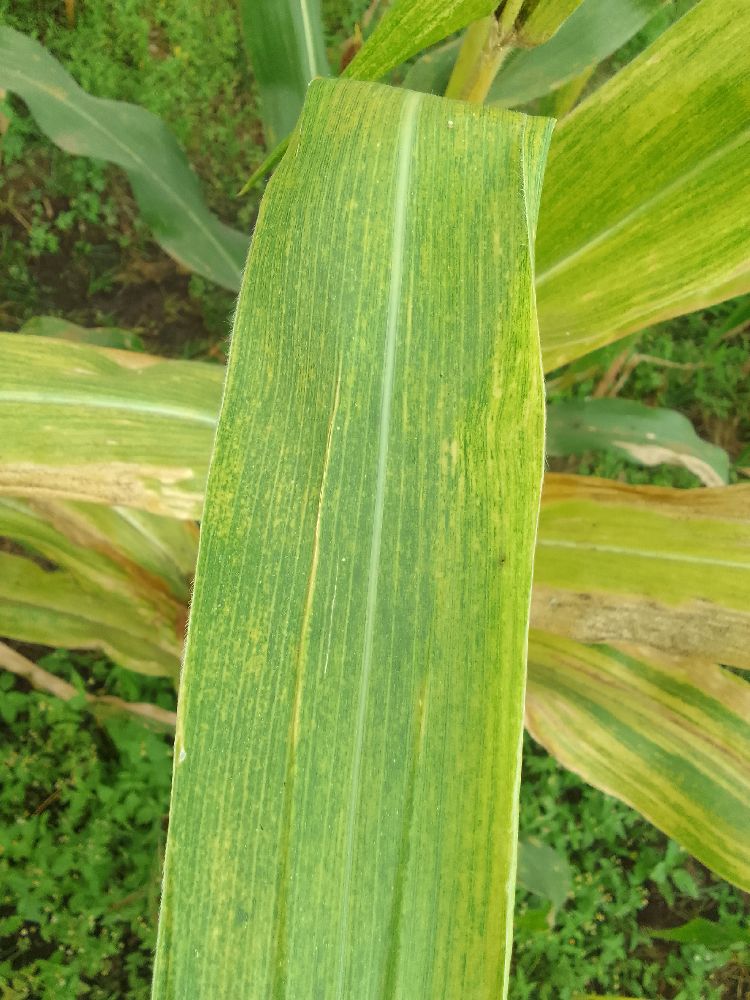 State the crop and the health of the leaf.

maize, maize lethal necrosis
